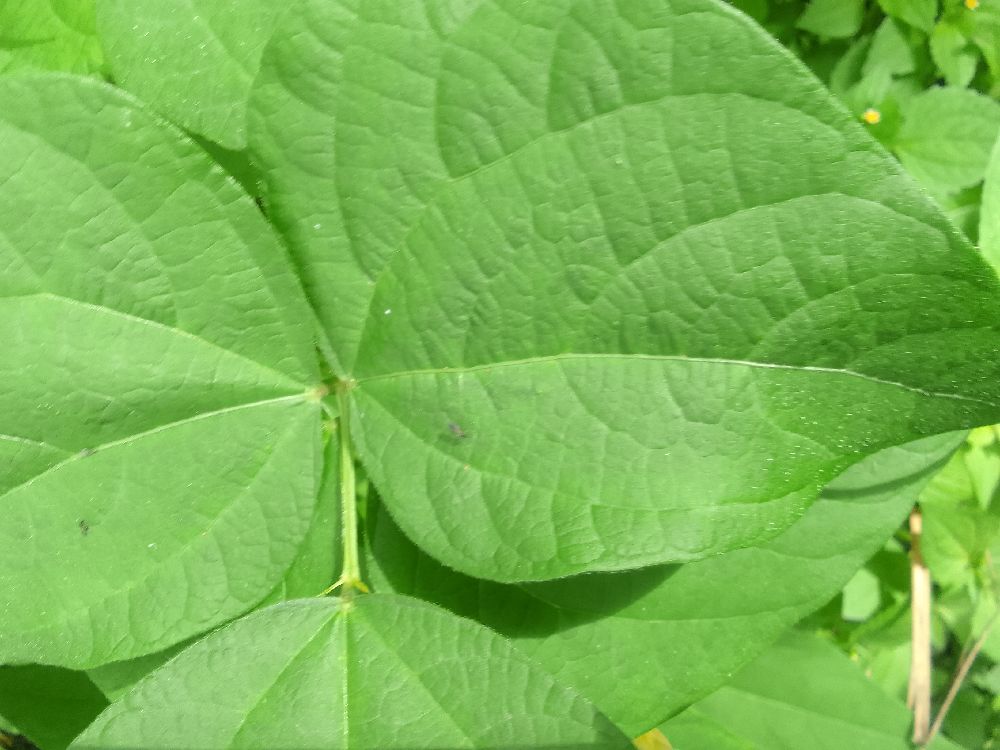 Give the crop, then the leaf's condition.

common bean, healthy
